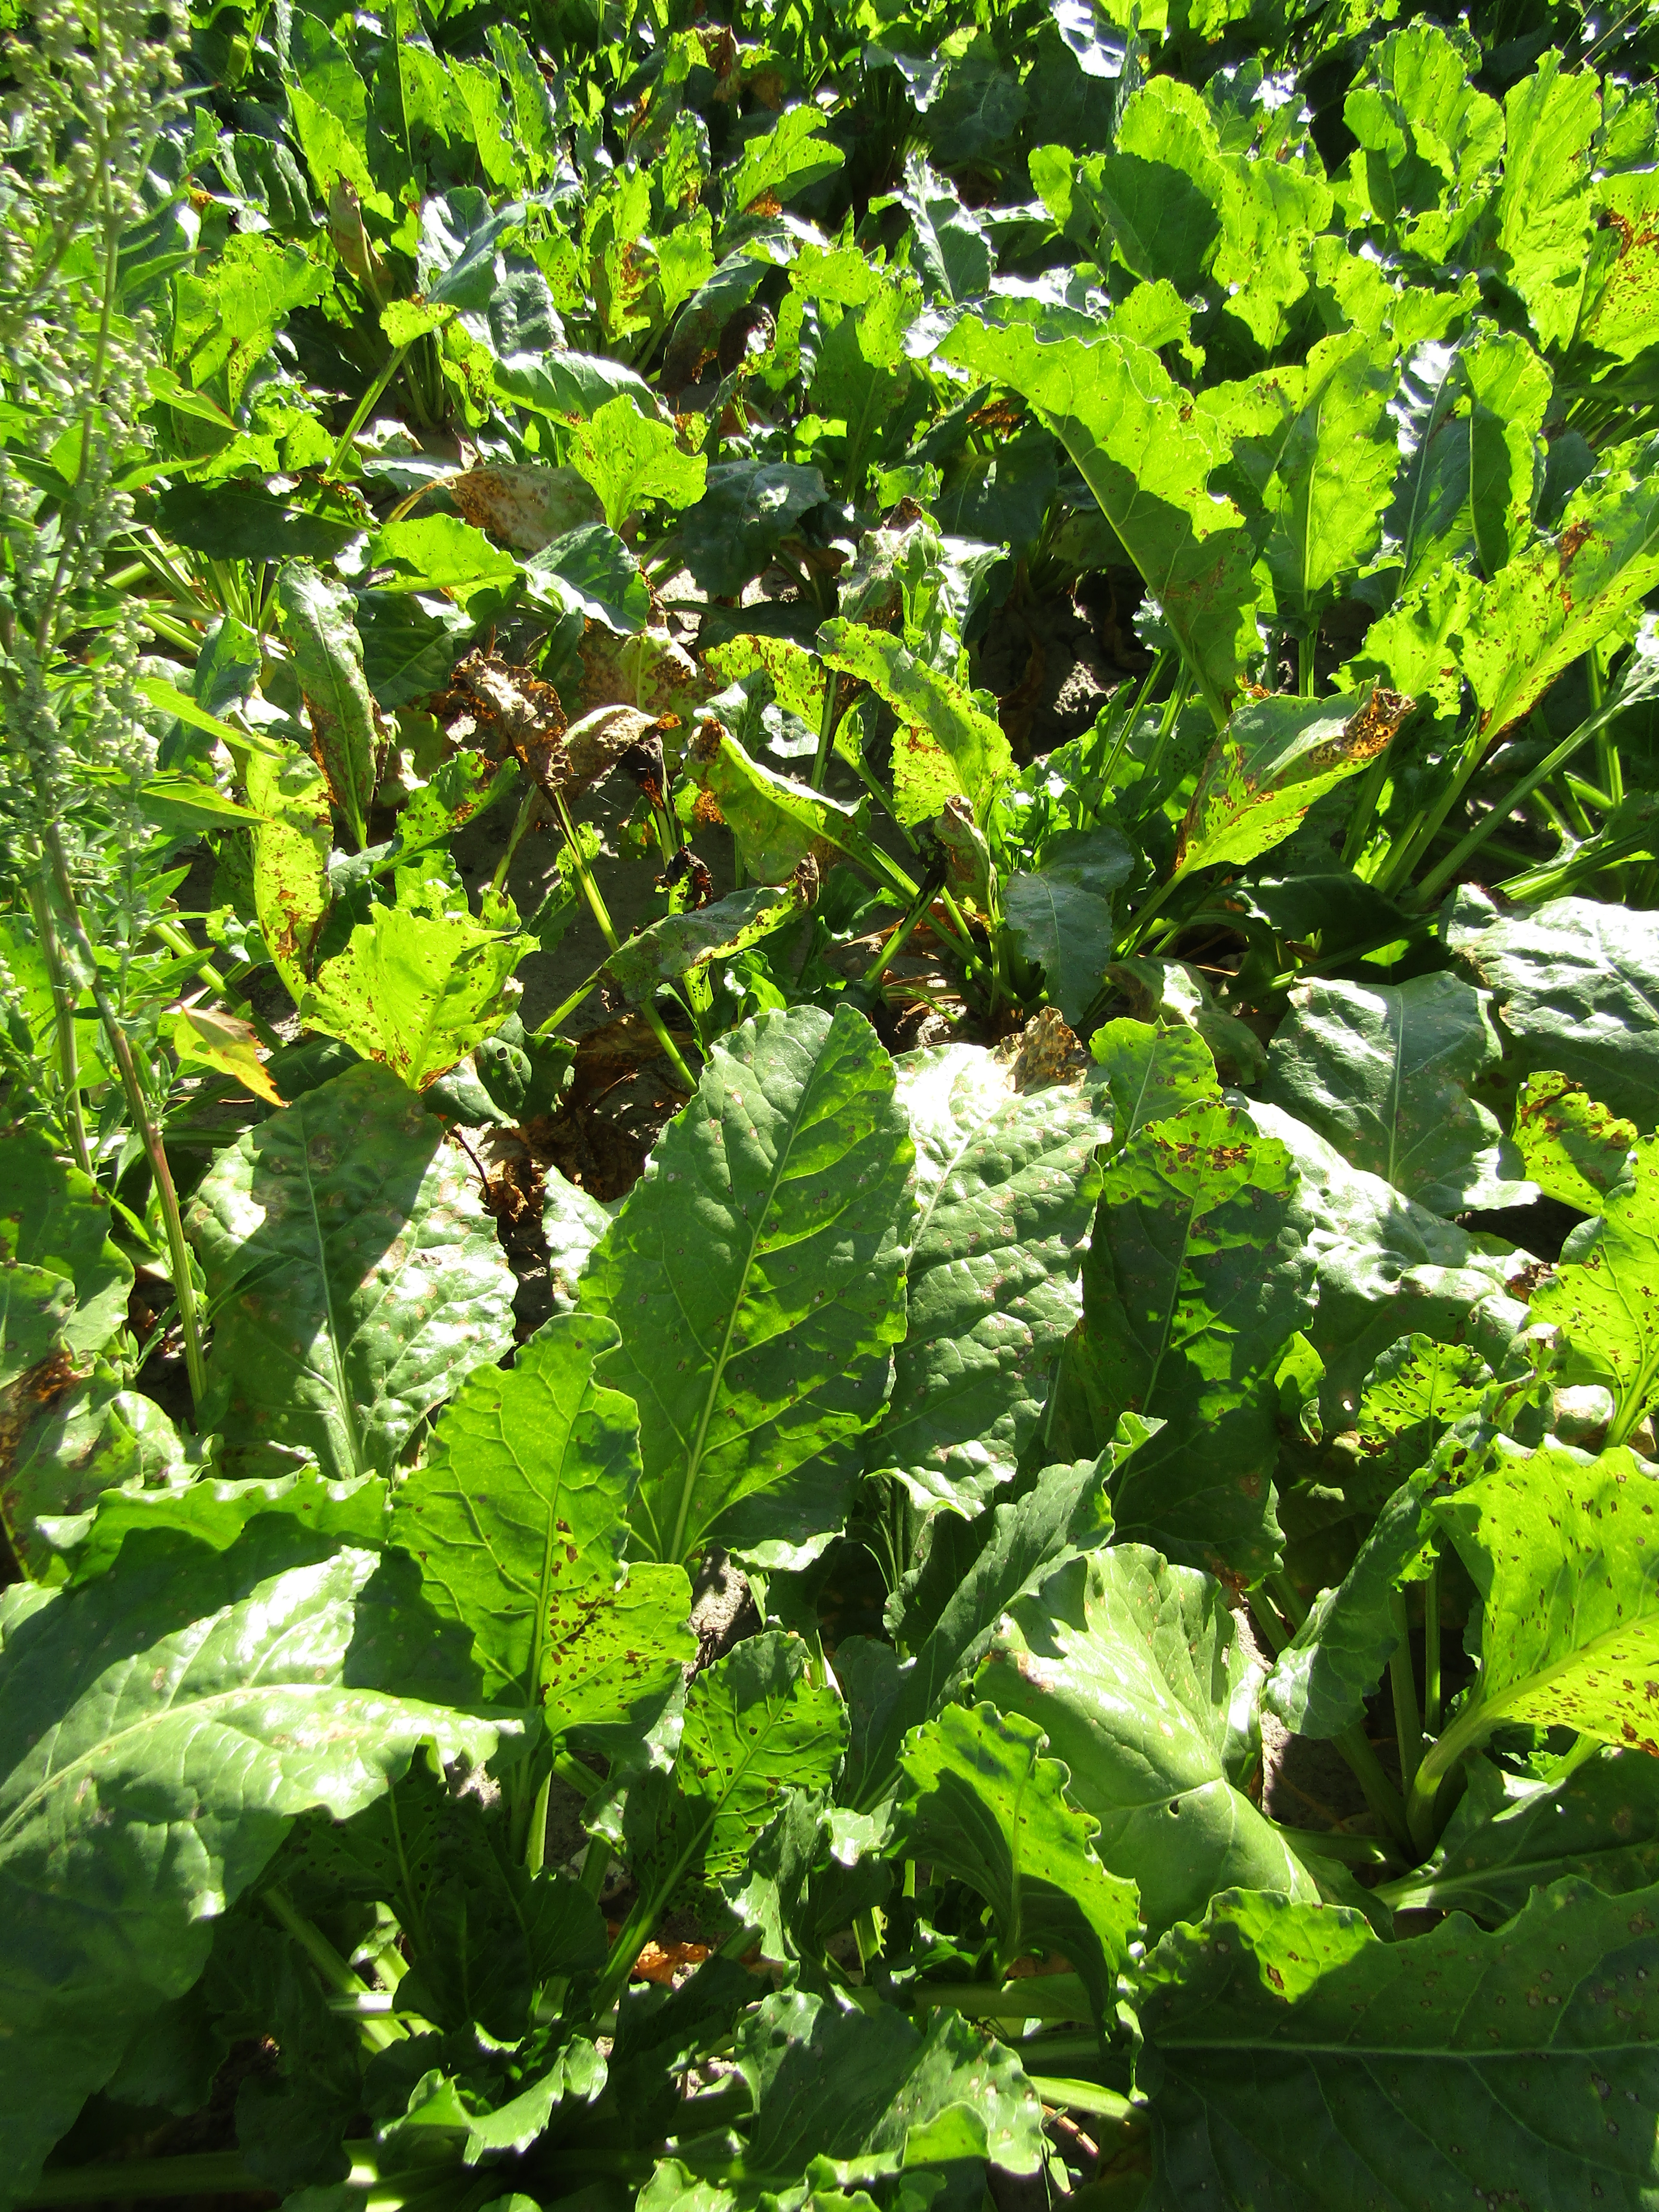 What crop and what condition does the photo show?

beet, cercospora
